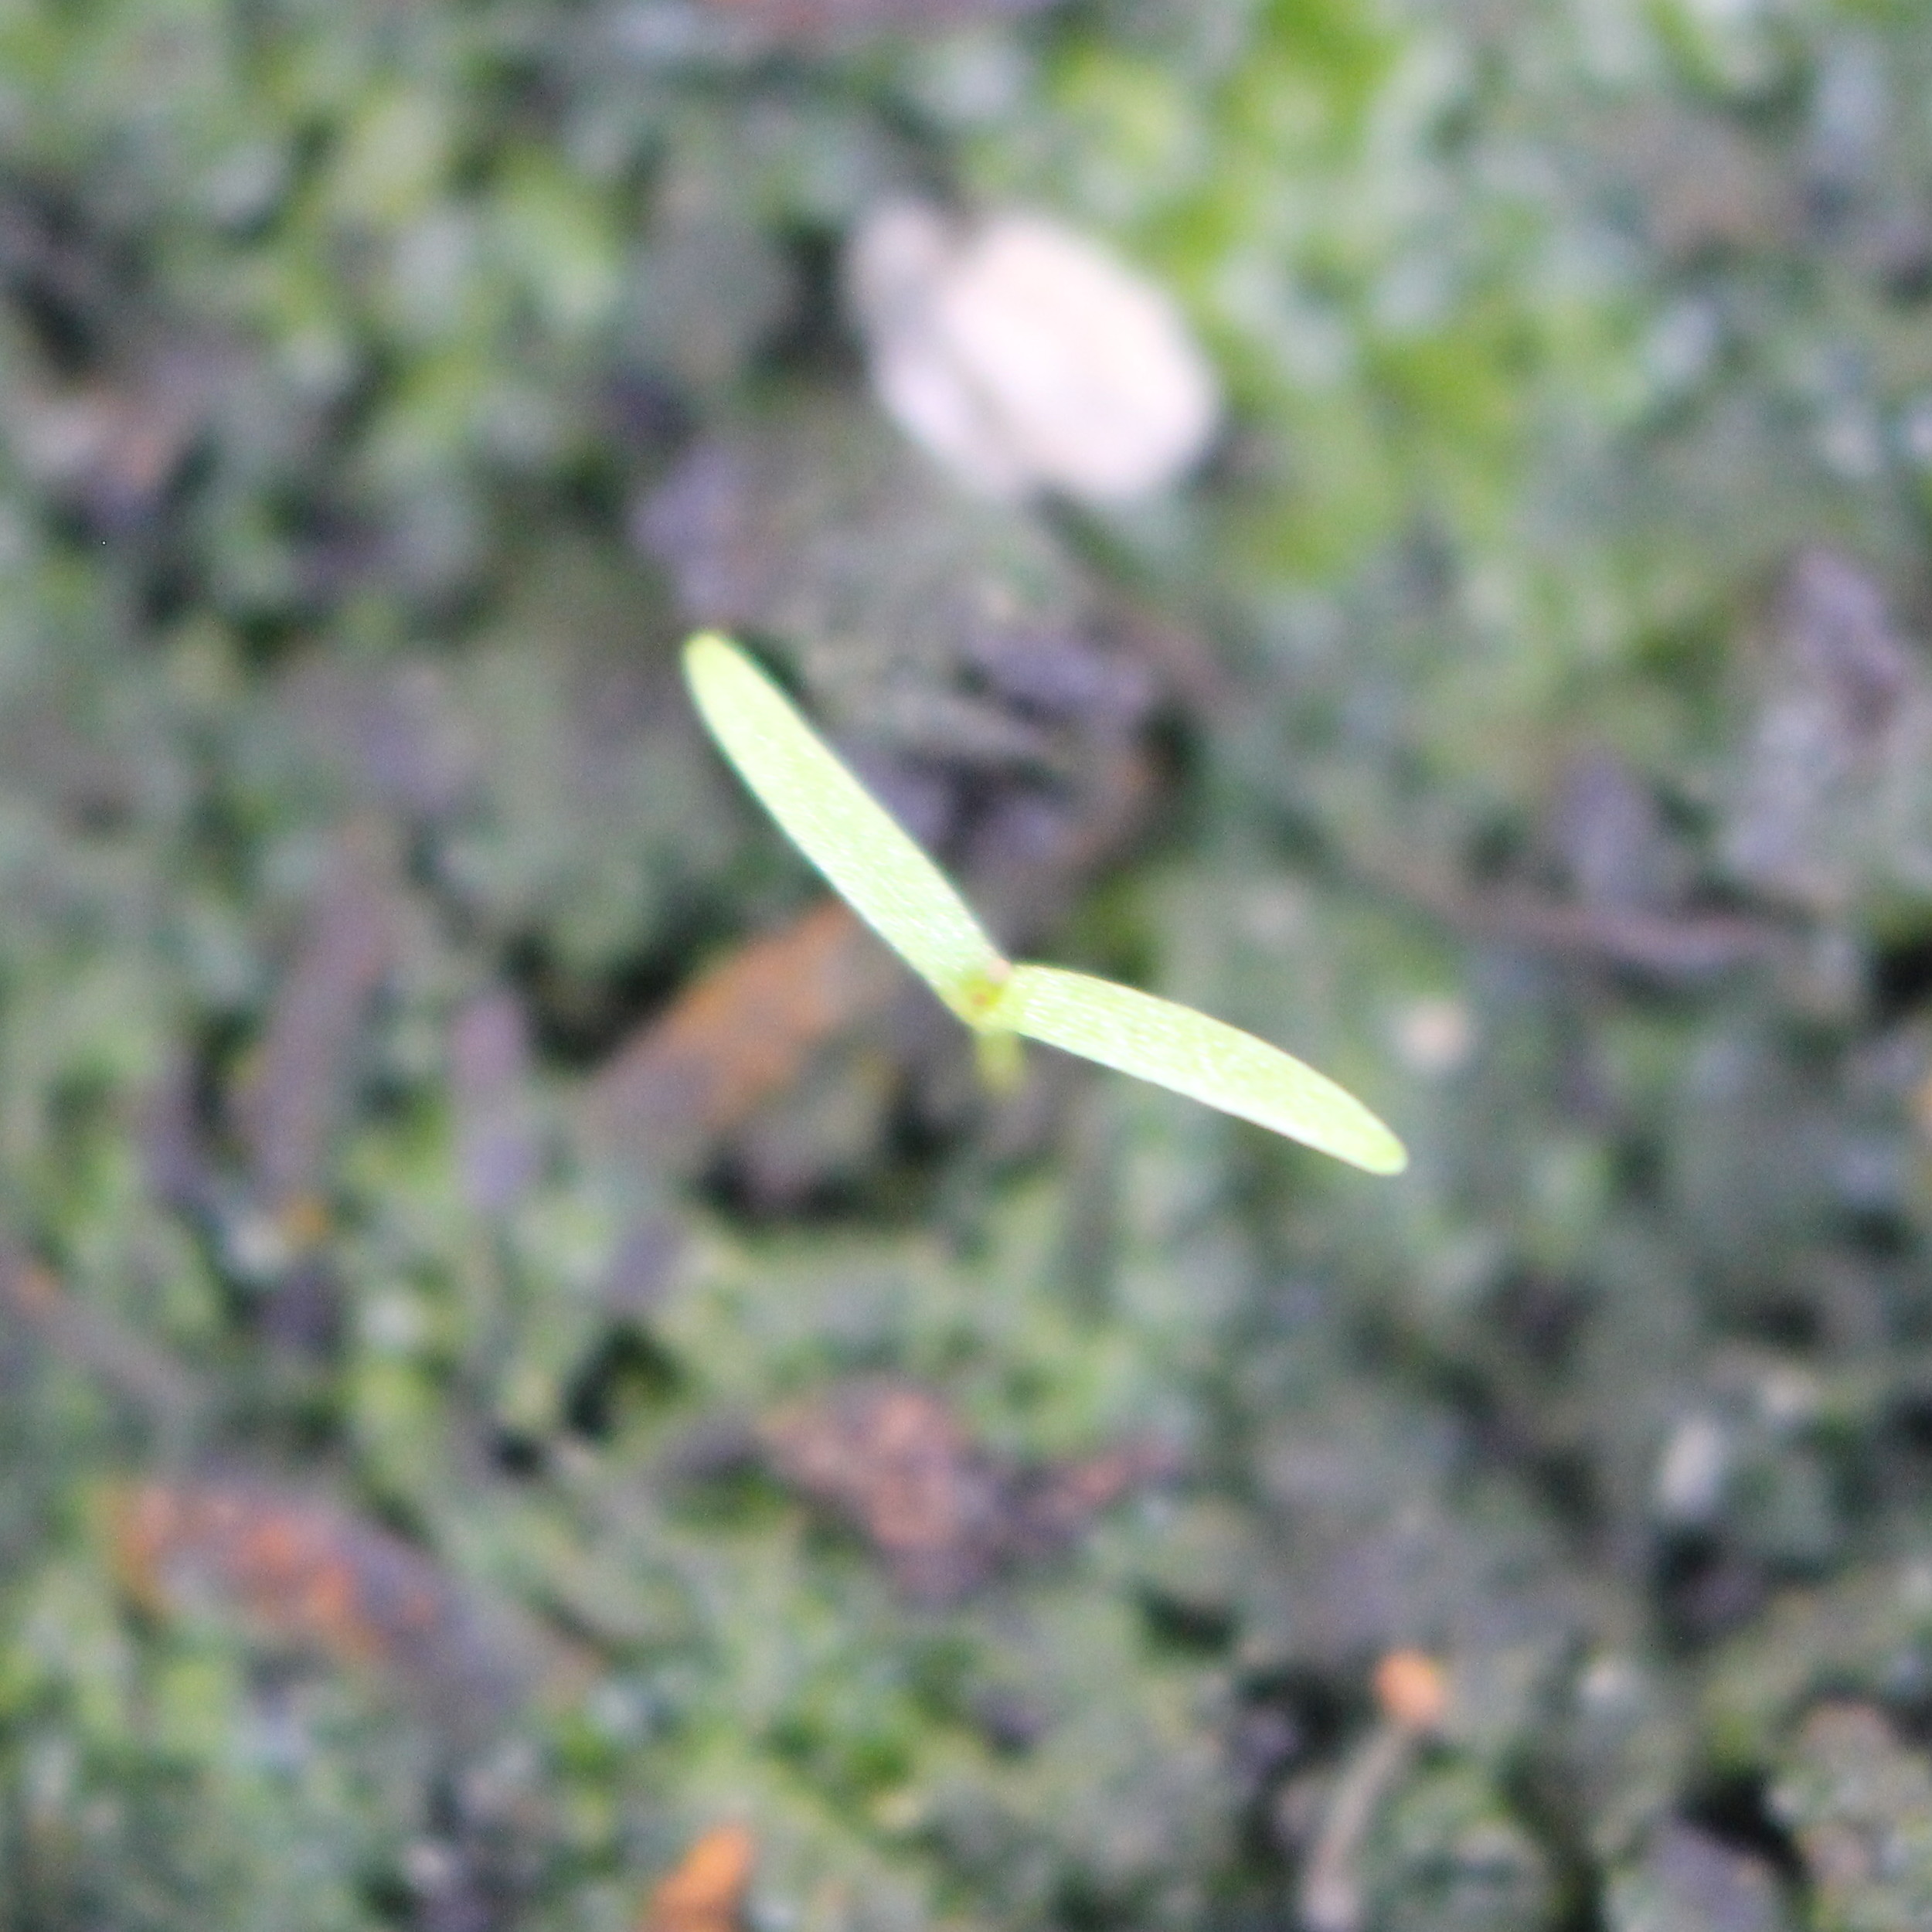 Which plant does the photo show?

Papaver rhoeas
